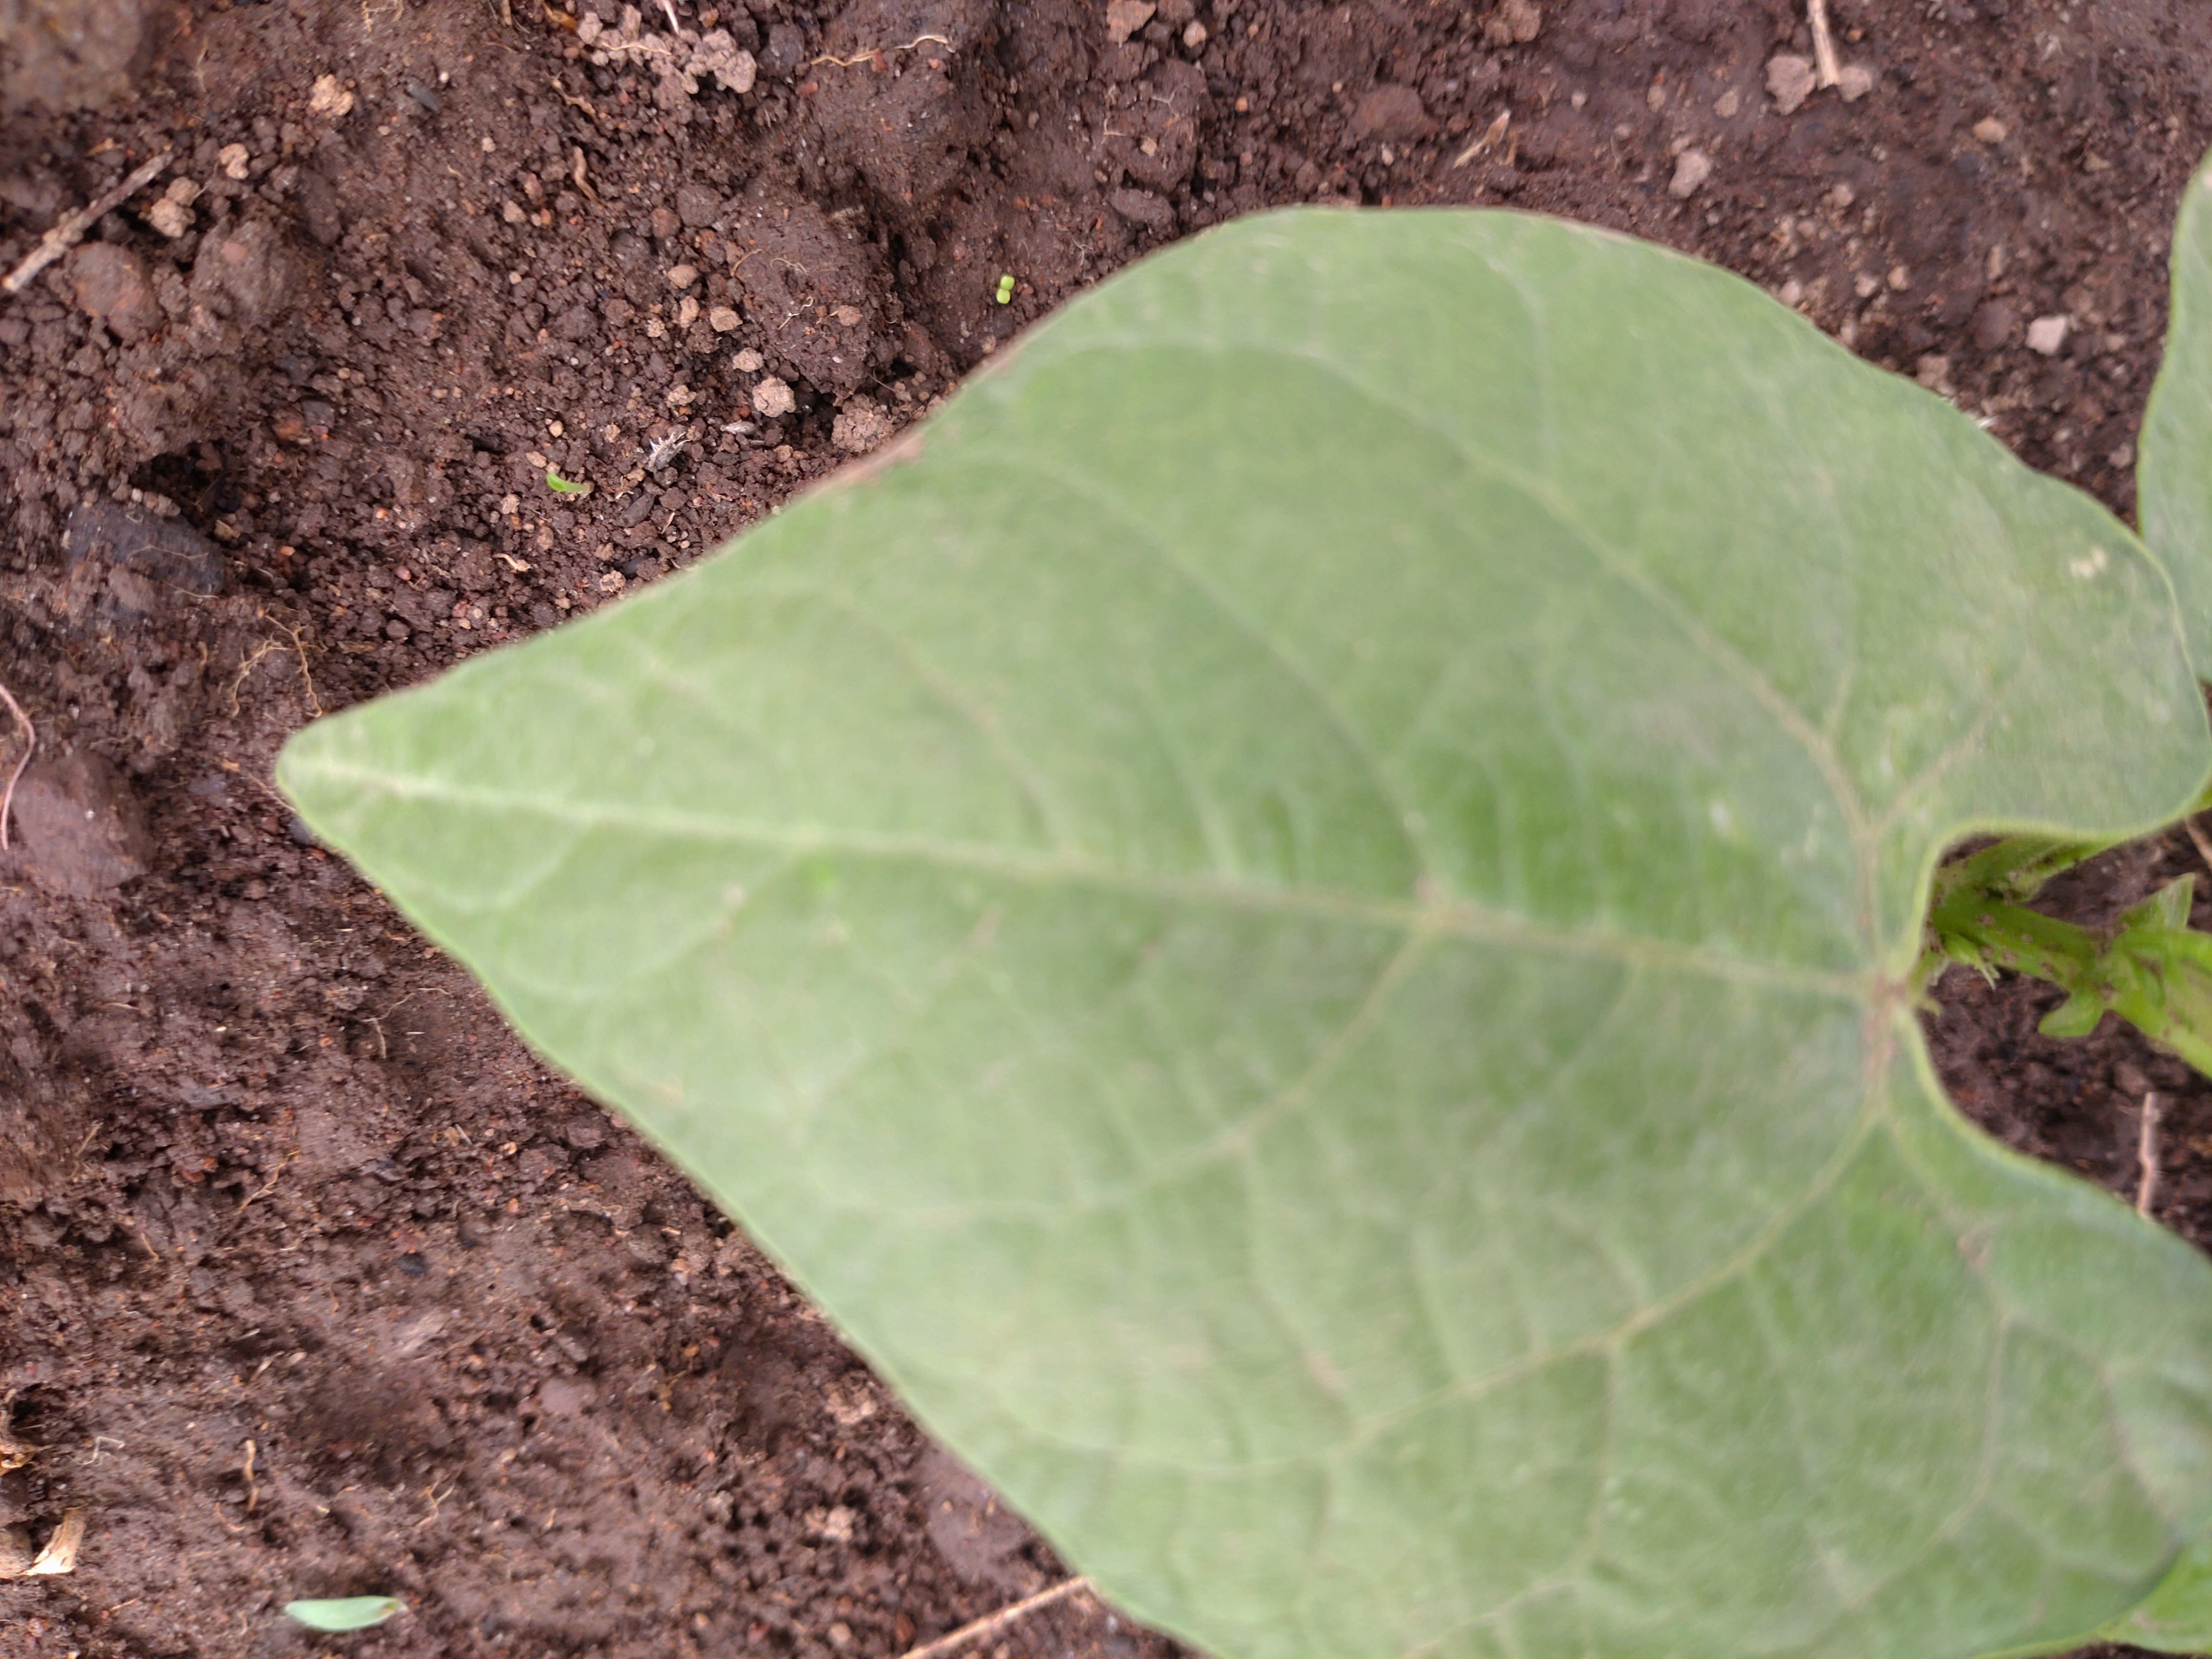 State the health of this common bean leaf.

healthy
